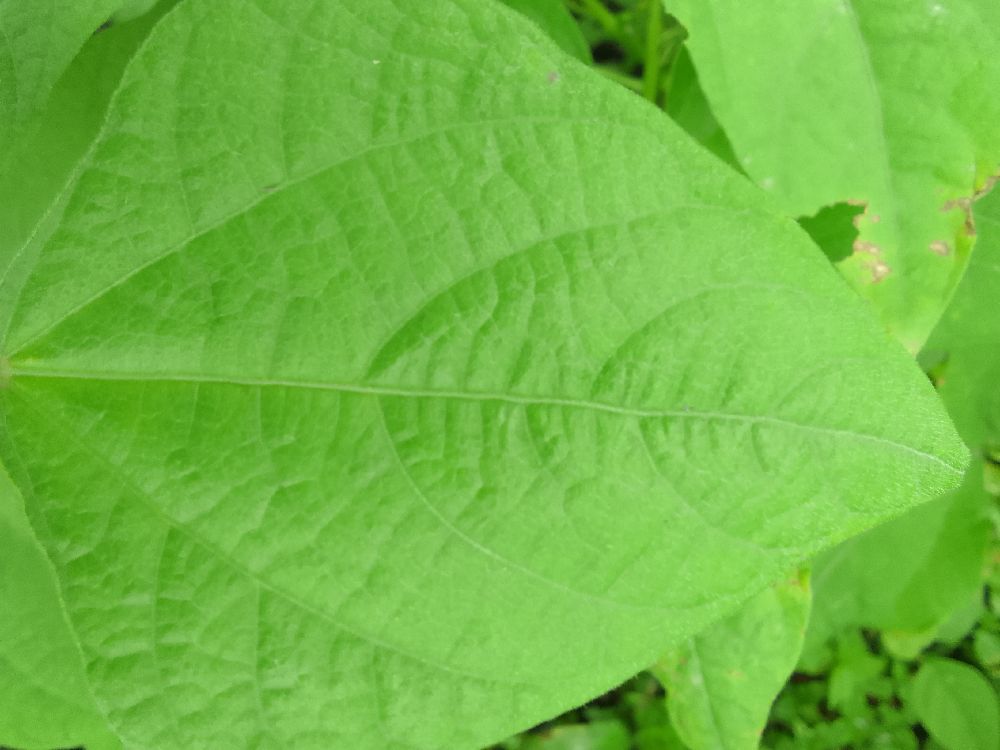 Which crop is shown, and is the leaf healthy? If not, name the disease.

common bean, healthy
